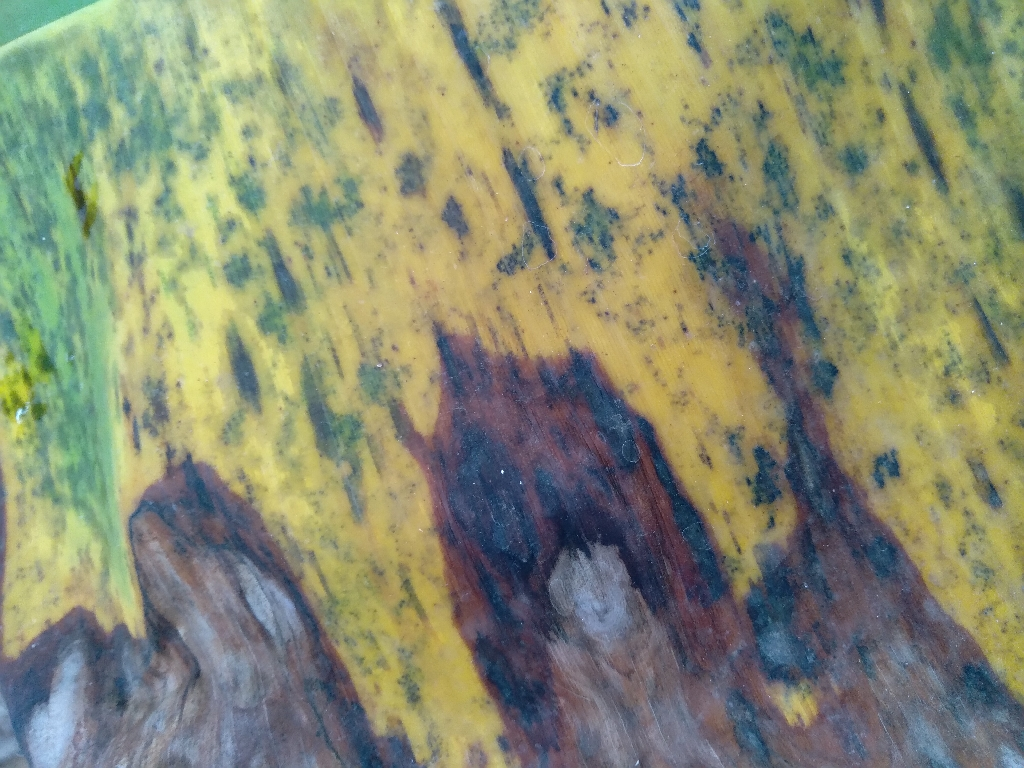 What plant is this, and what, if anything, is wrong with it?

banana, black sigatoka
